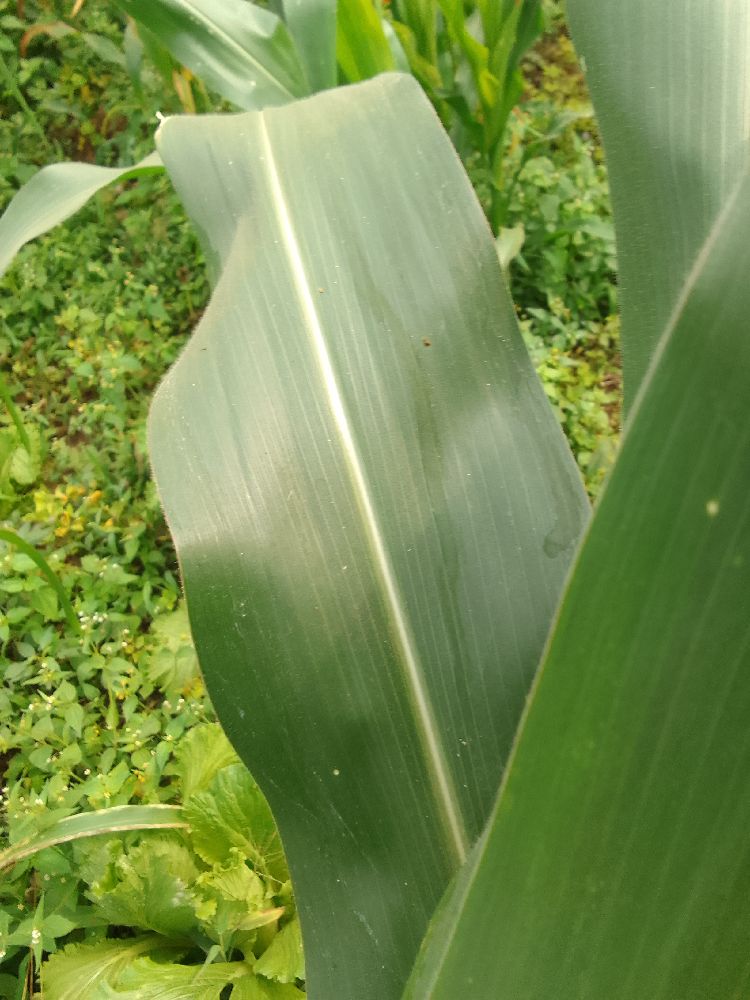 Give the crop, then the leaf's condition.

maize, healthy
